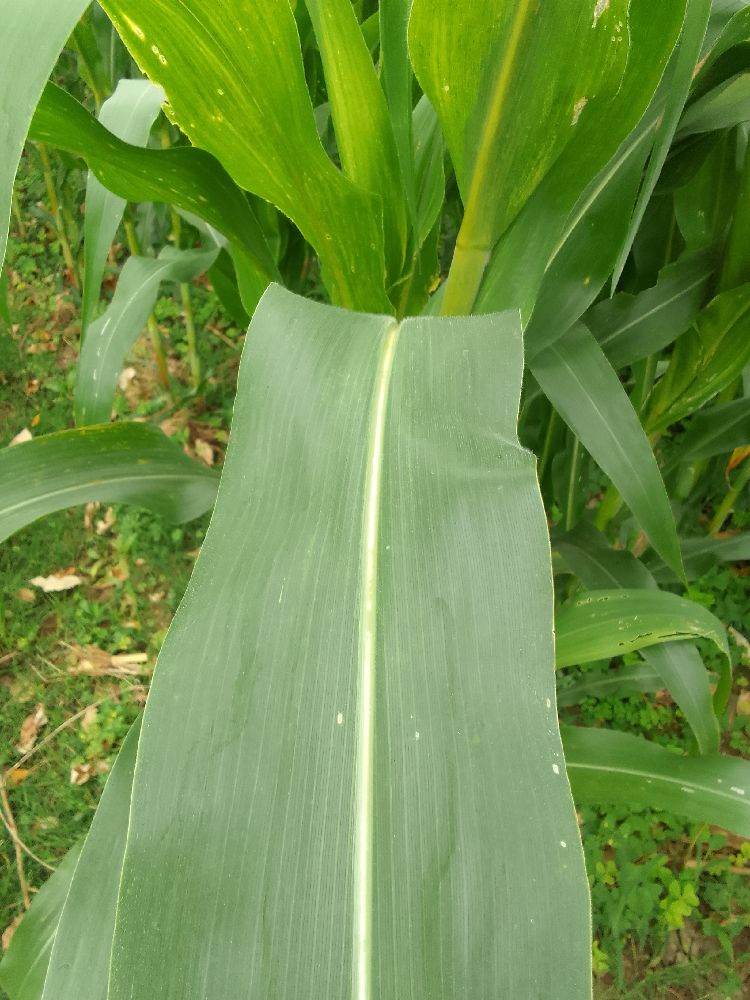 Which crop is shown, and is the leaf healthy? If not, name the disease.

maize, healthy
